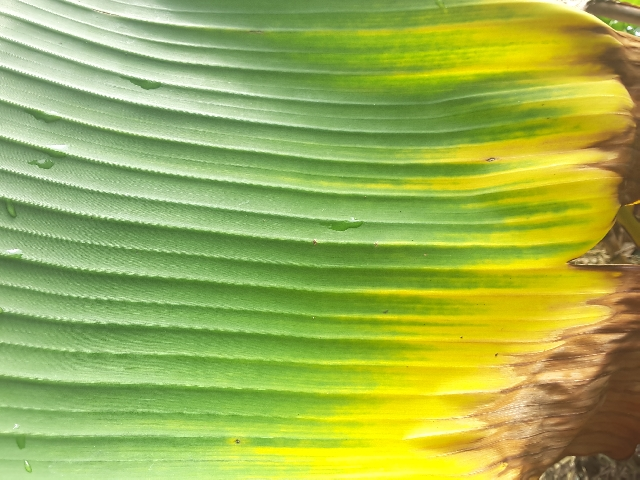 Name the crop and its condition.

banana, fusarium wilt race 1
